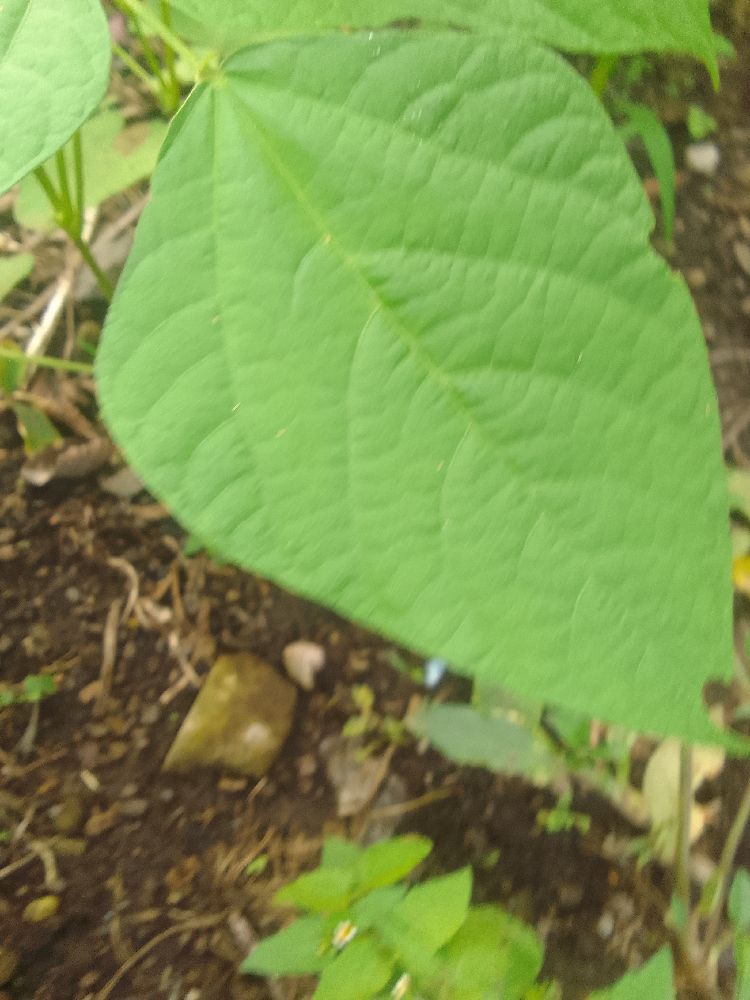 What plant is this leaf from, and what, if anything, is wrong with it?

common bean, healthy
